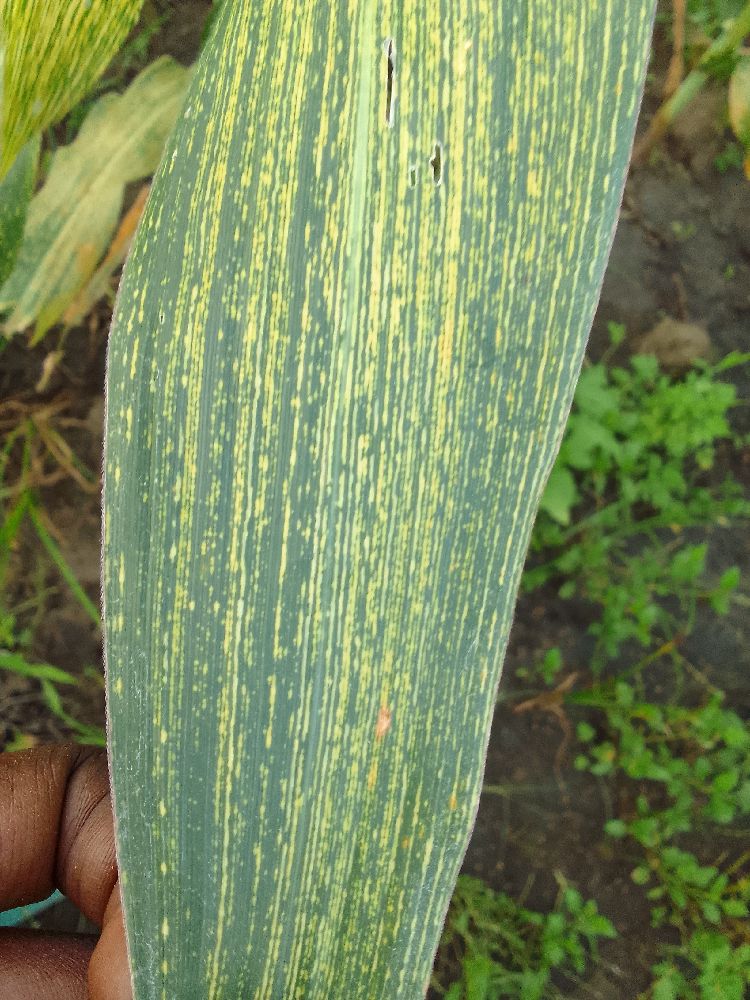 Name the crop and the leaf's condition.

maize, maize streak virus
